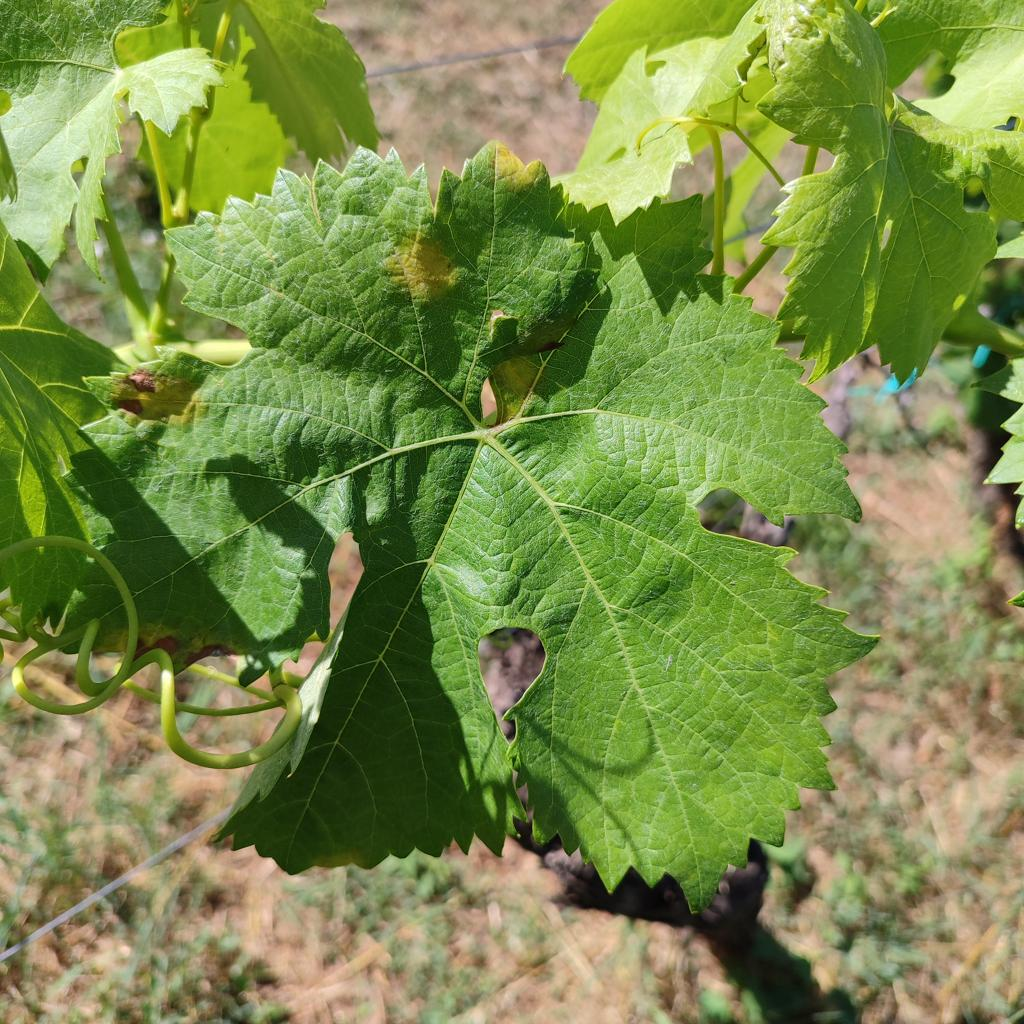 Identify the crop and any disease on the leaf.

grapevine, downy mildew
